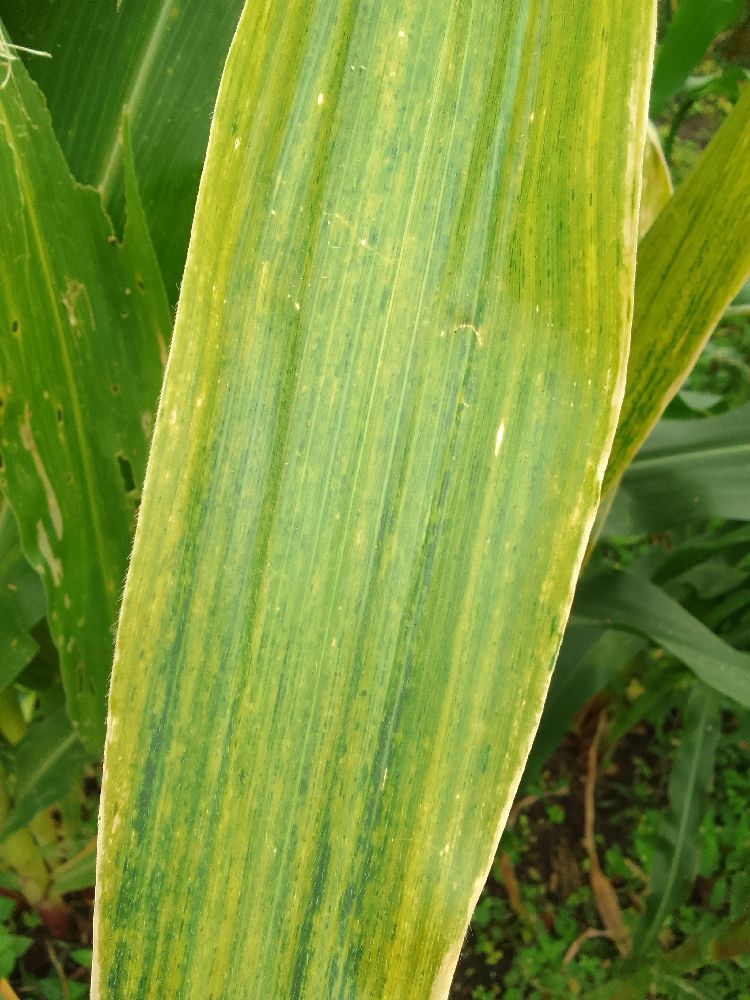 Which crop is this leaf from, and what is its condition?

maize, maize lethal necrosis
